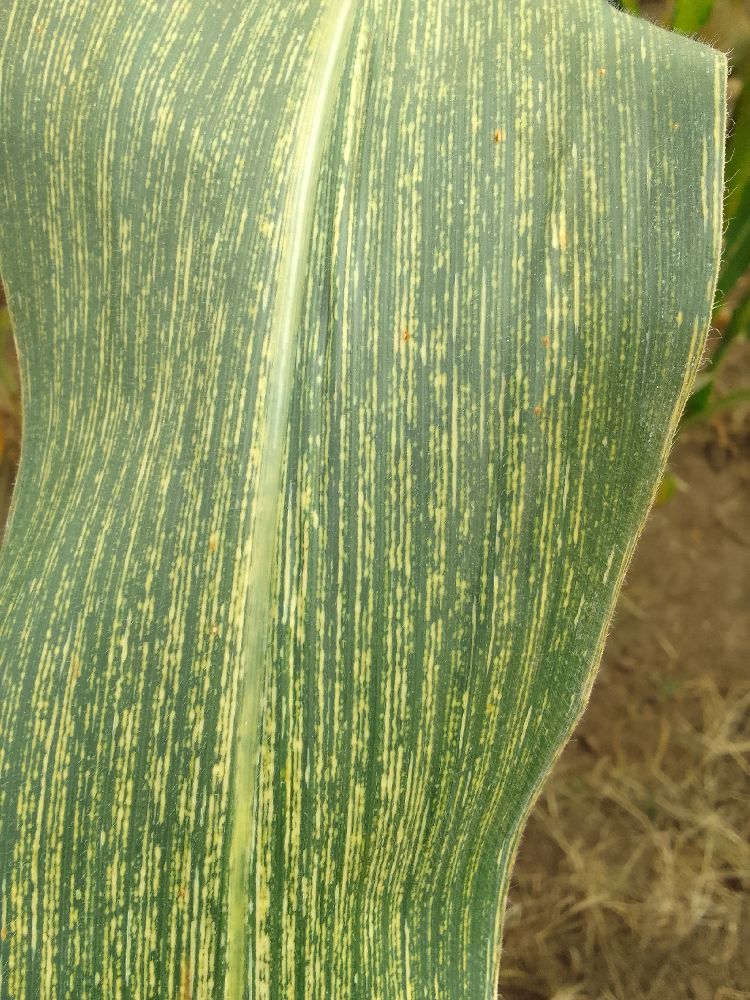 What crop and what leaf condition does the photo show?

maize, maize streak virus
